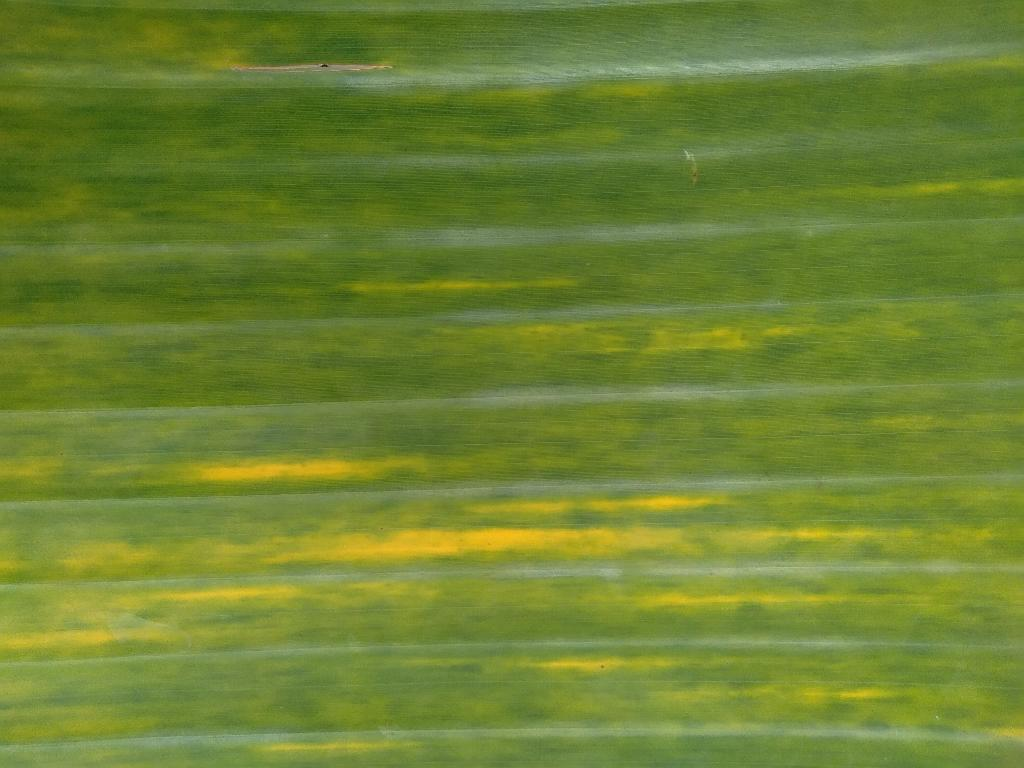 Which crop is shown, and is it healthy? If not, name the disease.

banana, fusarium wilt race 1
